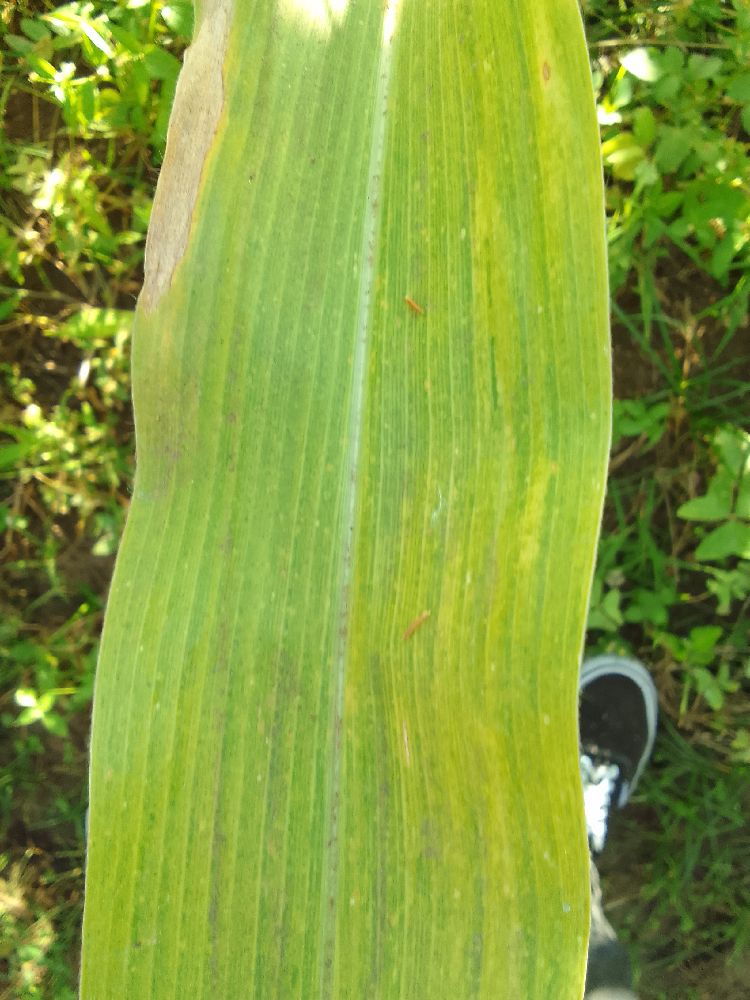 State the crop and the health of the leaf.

maize, maize lethal necrosis
